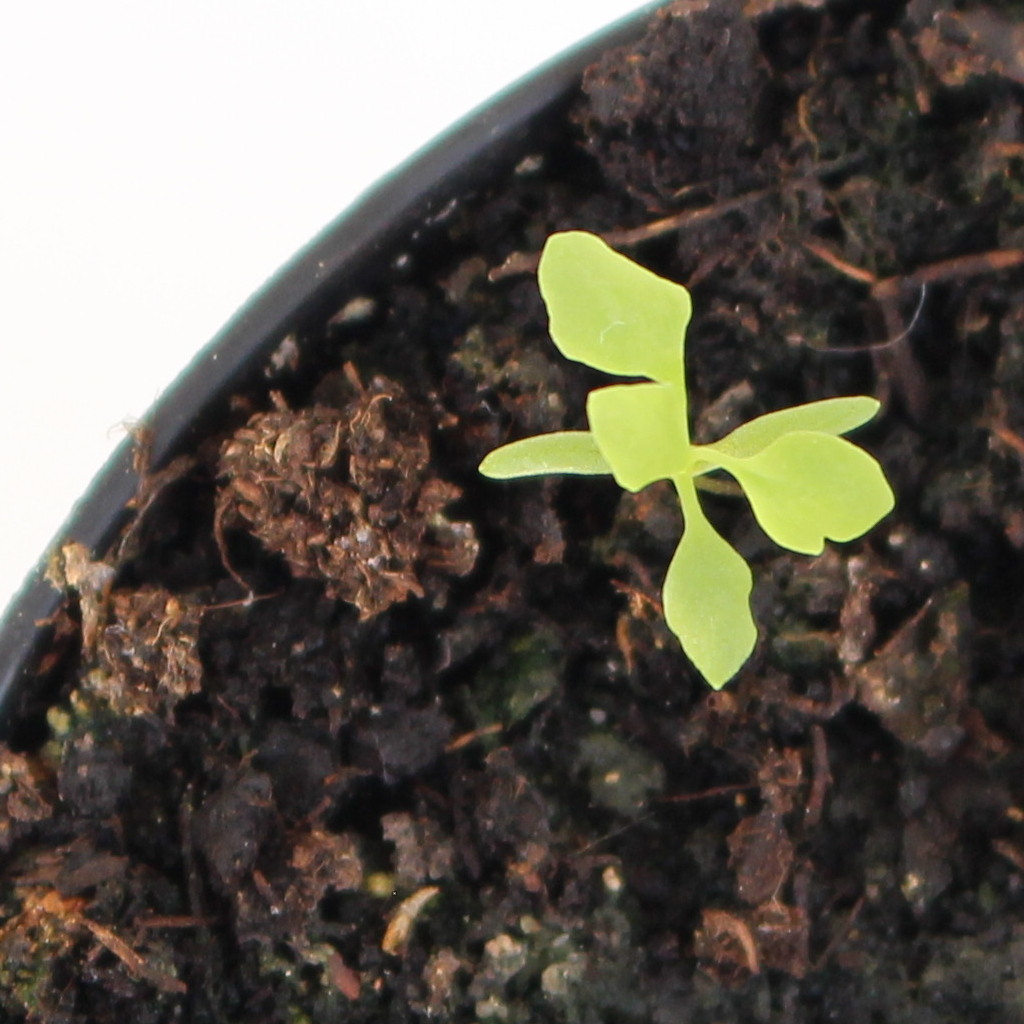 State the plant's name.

Papaver rhoeas
